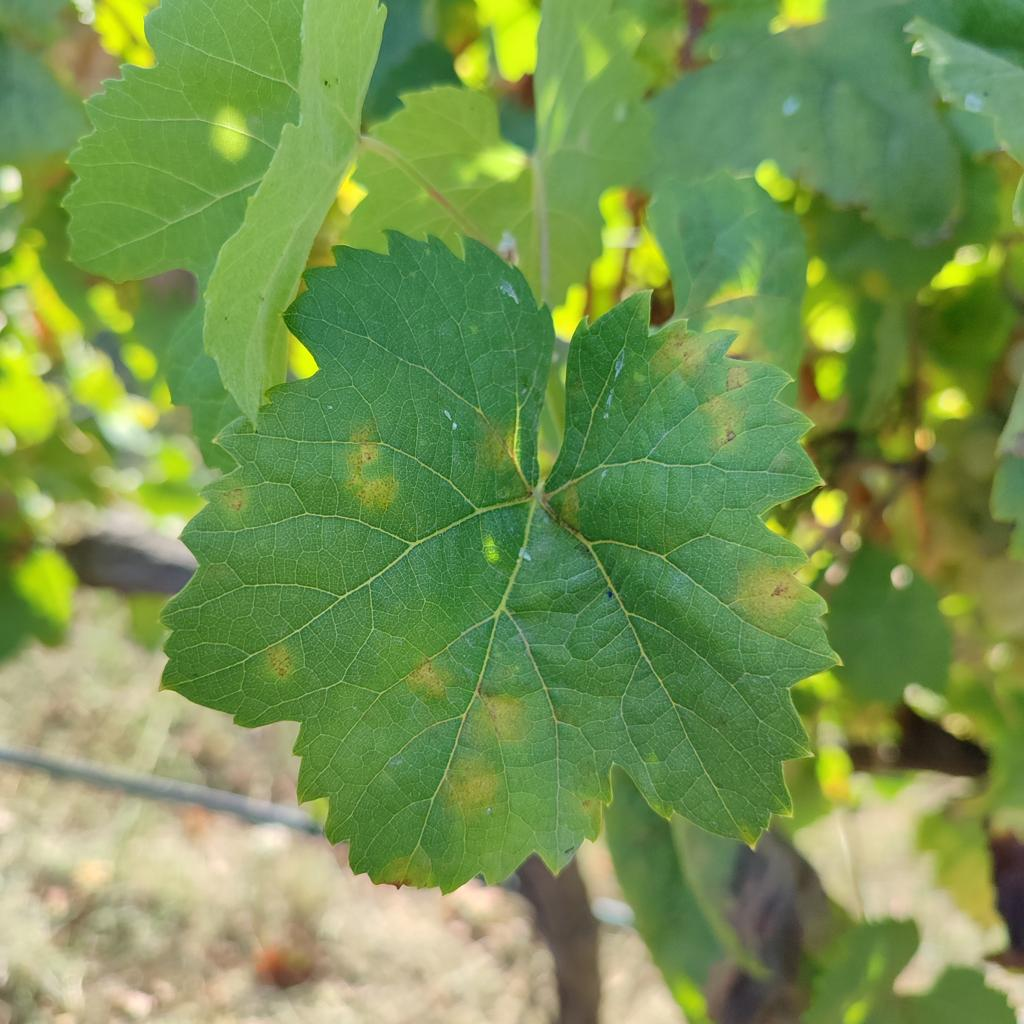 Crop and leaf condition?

grapevine, downy mildew
